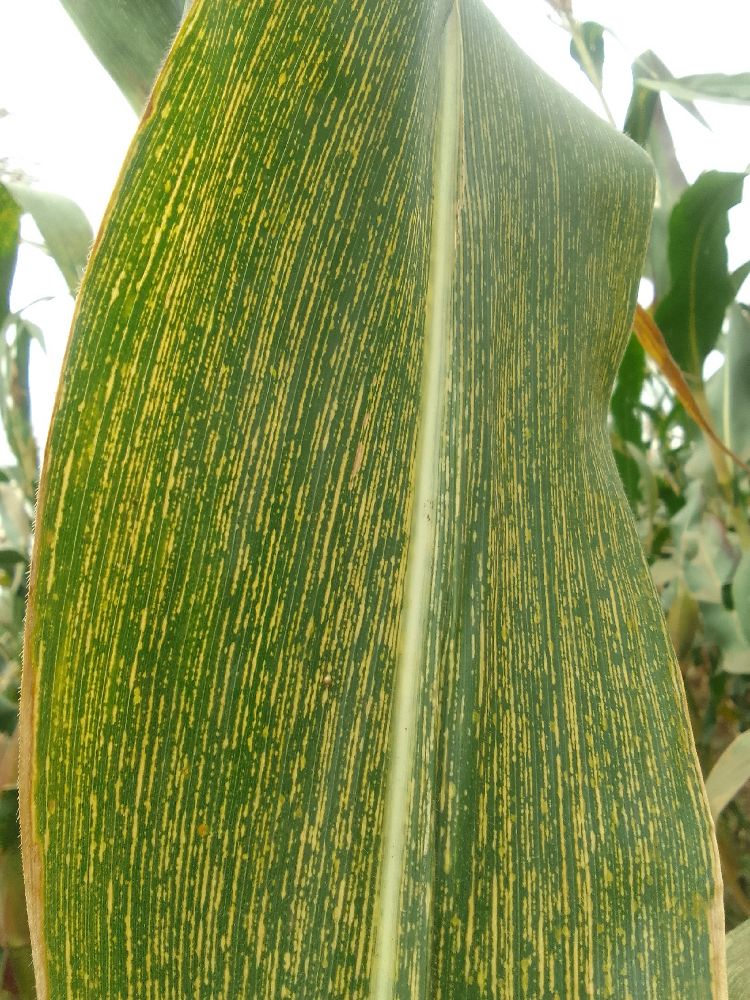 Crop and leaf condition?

maize, maize streak virus
